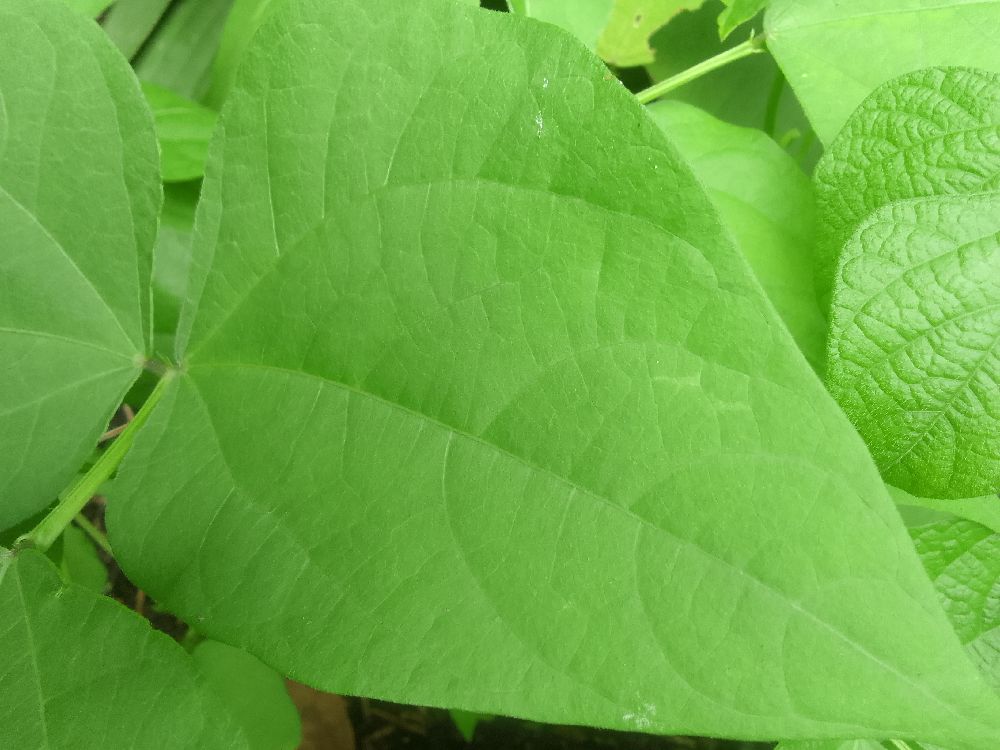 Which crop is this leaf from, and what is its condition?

common bean, healthy
